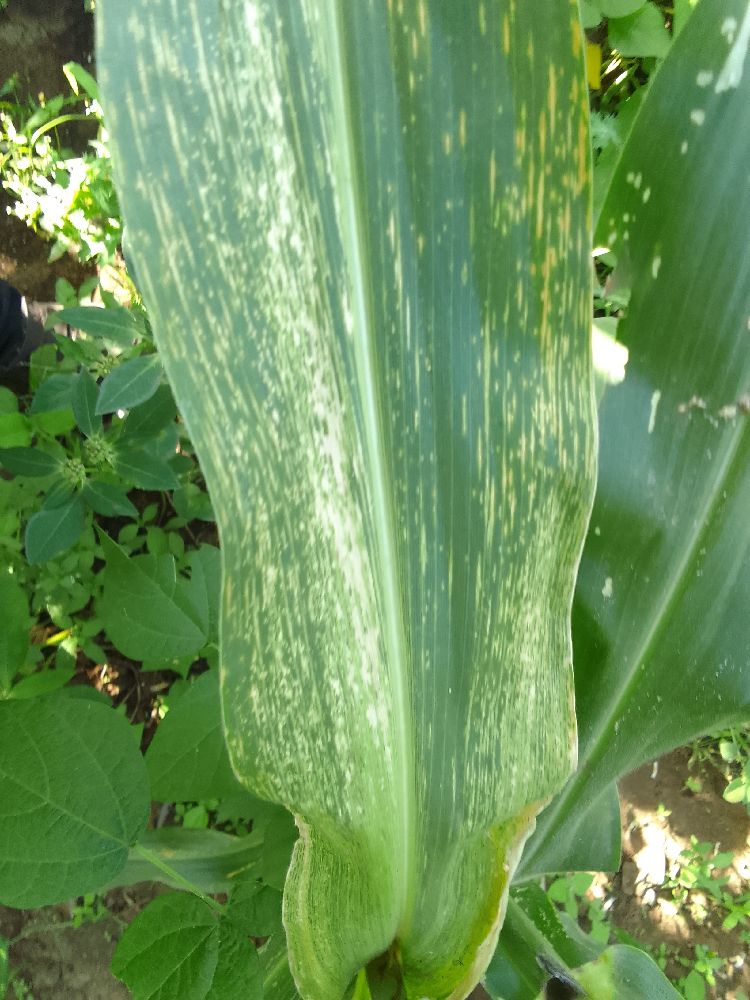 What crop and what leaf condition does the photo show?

maize, maize lethal necrosis
